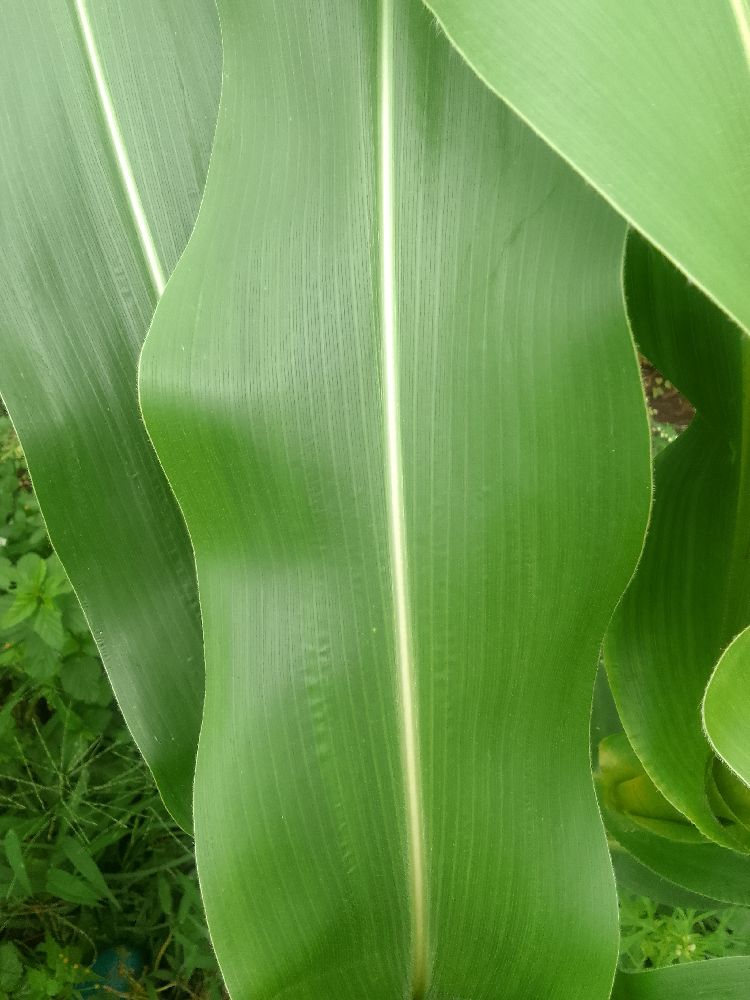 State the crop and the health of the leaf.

maize, healthy
